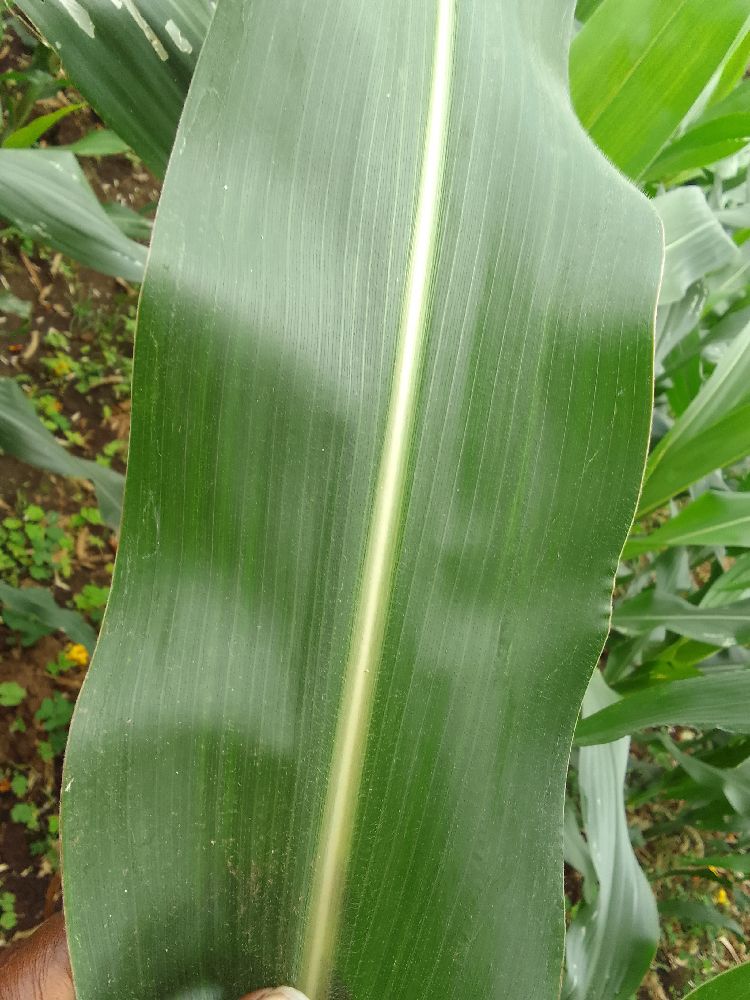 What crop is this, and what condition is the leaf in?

maize, healthy
